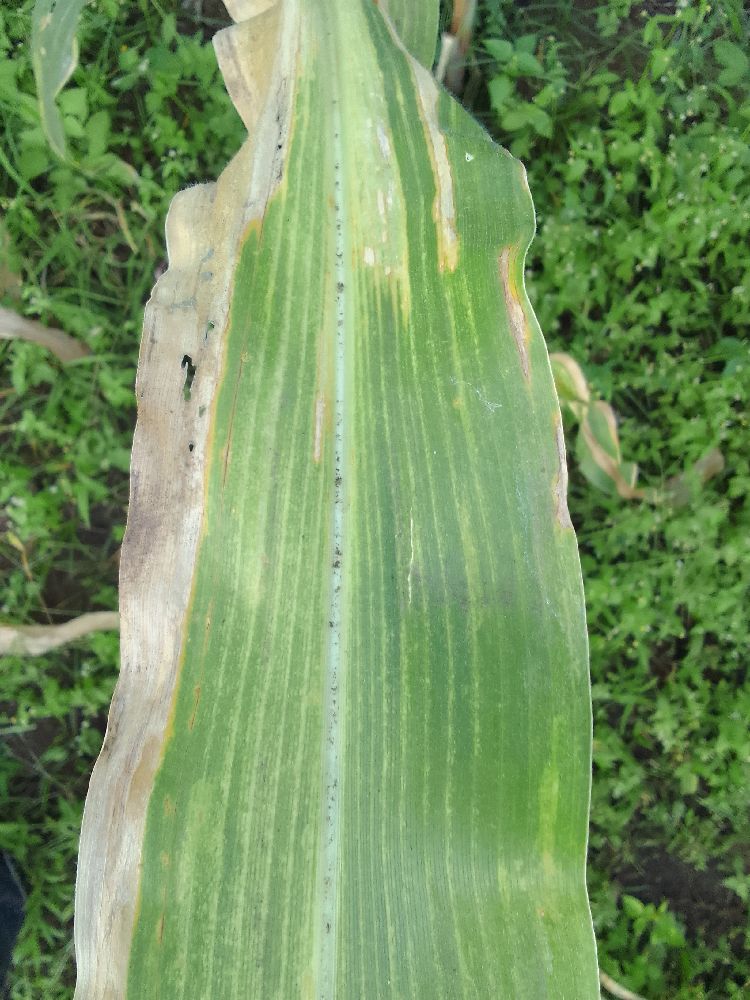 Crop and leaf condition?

maize, maize lethal necrosis
